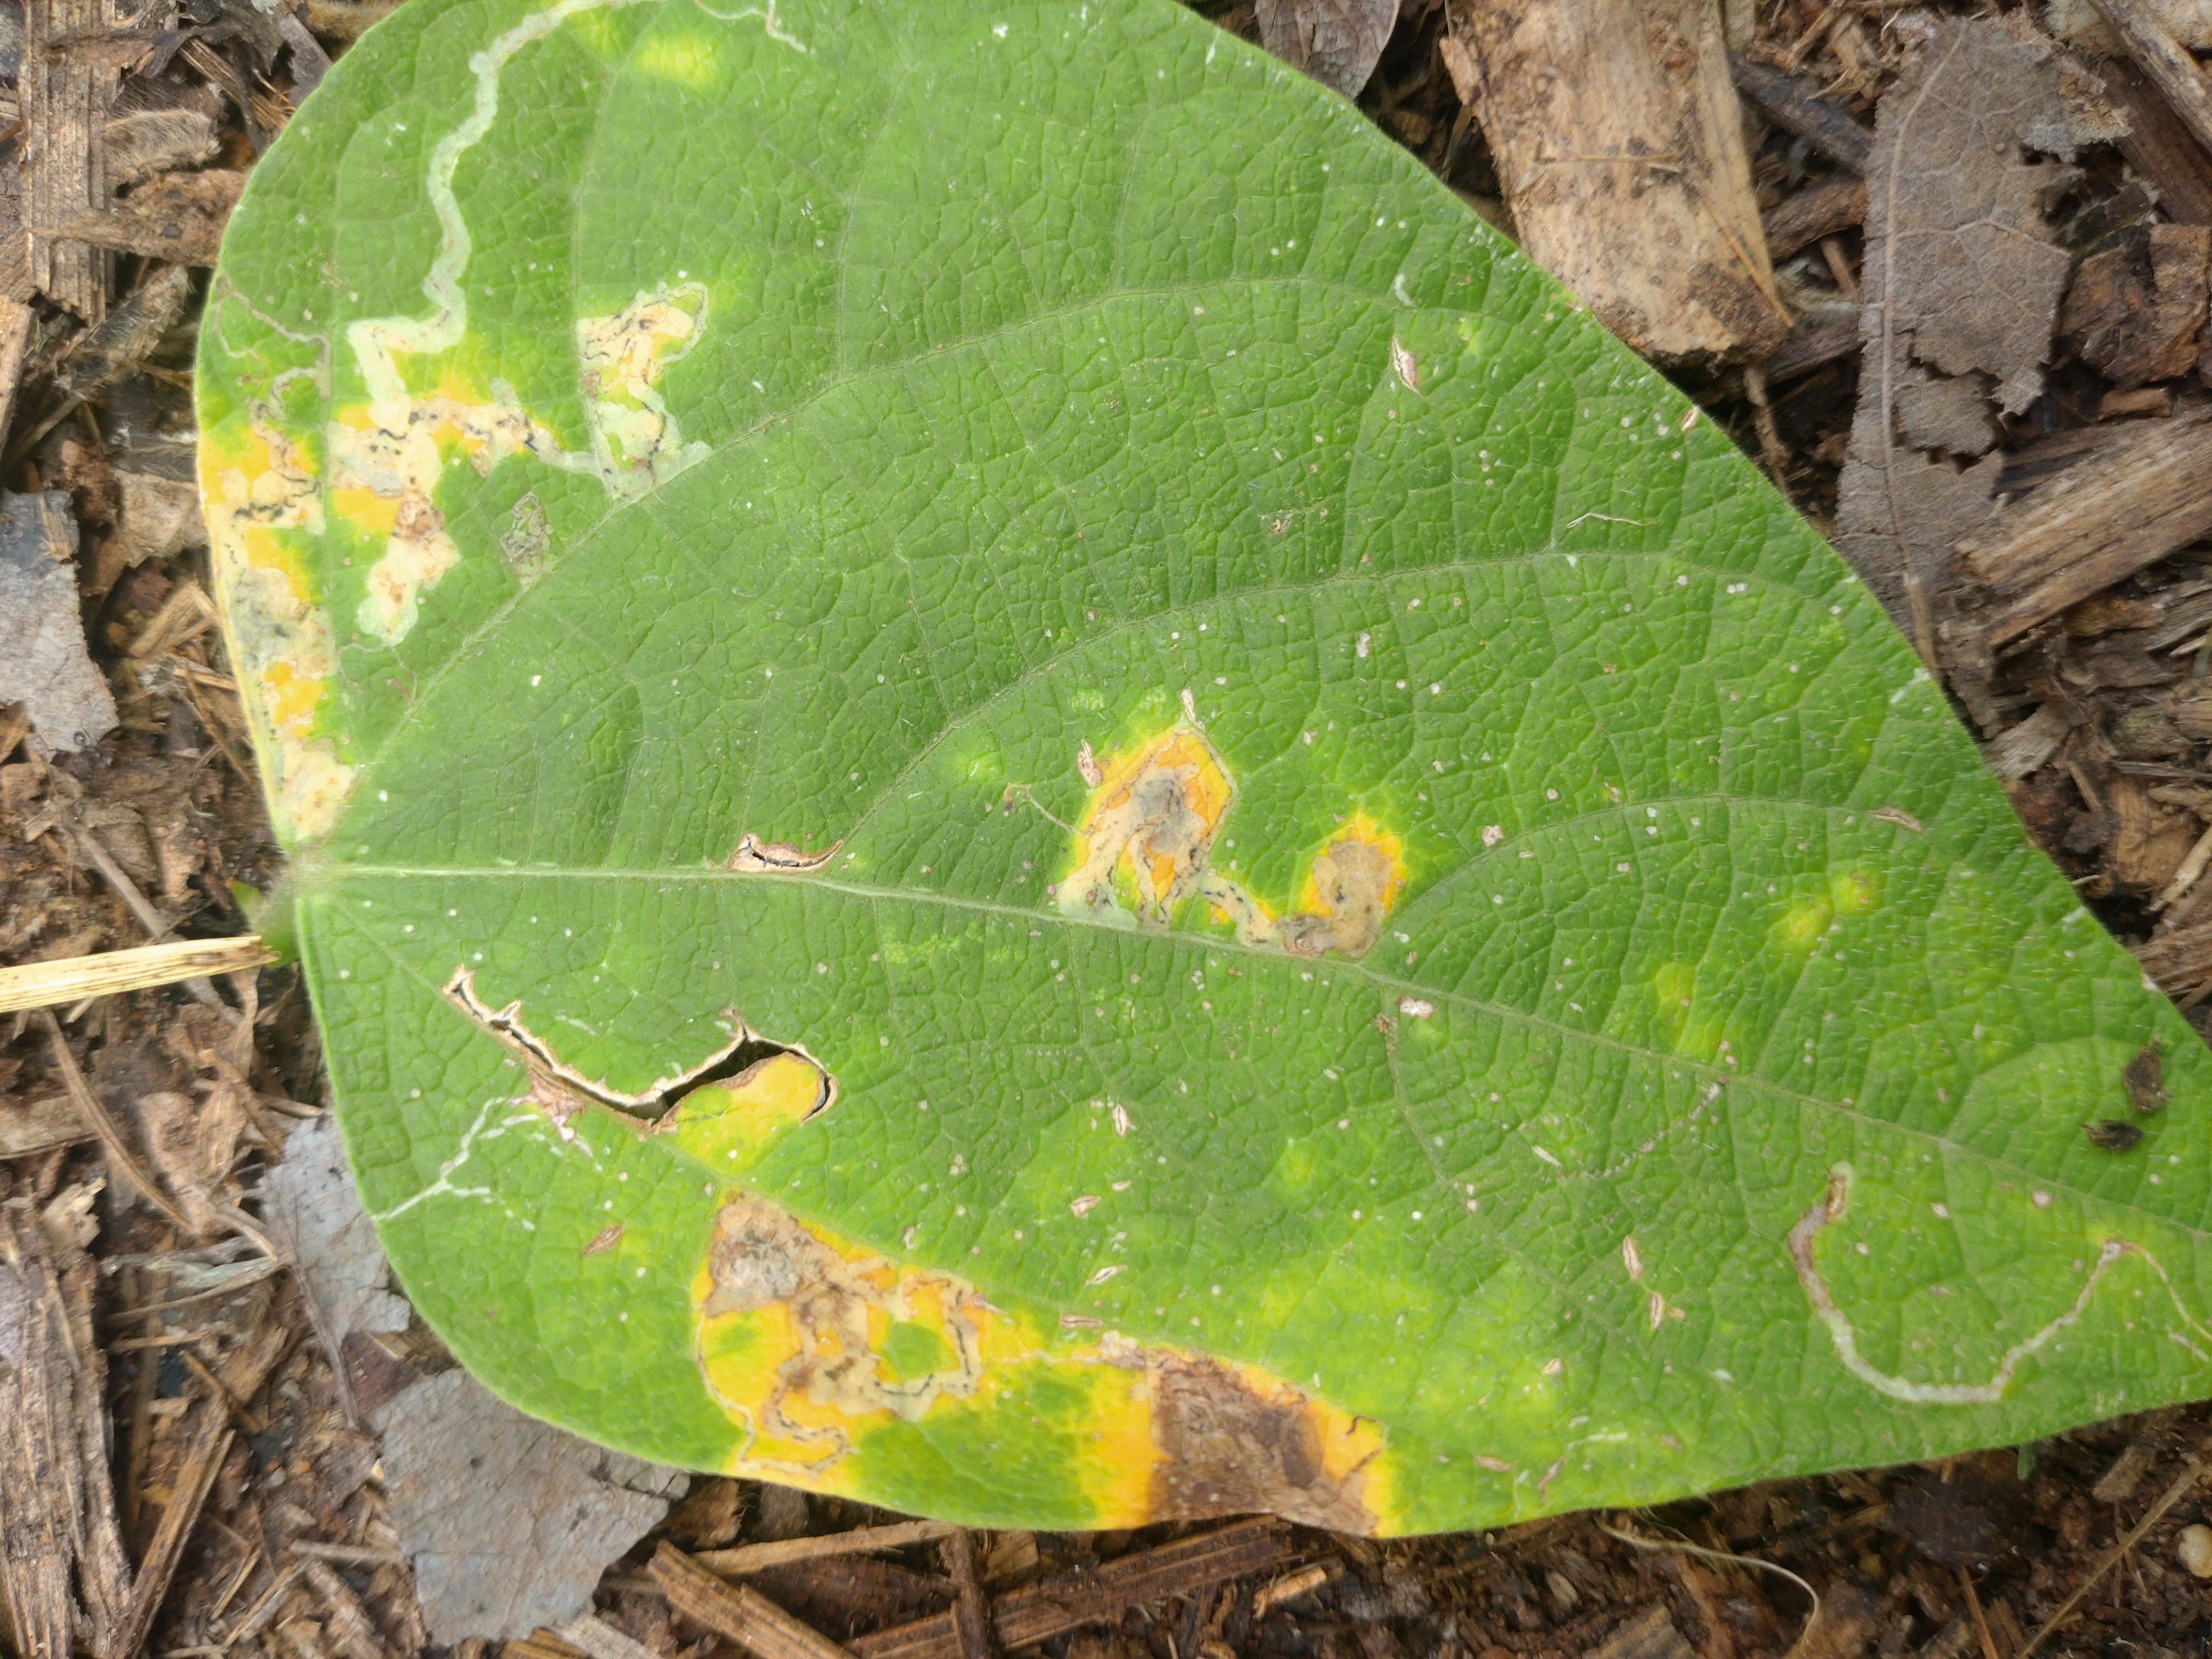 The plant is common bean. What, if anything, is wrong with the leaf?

rust
